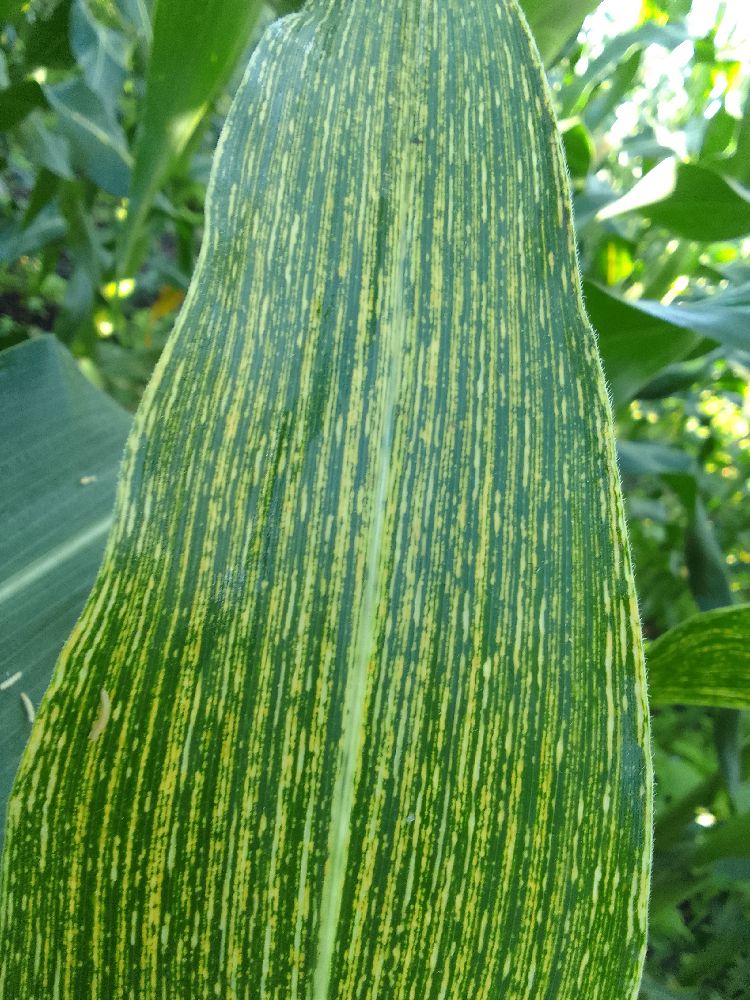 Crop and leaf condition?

maize, maize streak virus
